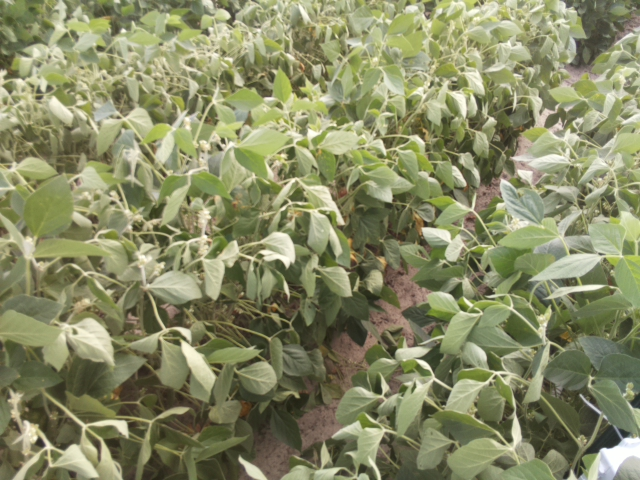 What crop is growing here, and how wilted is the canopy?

soybean, moderate turgor loss in upper canopy
